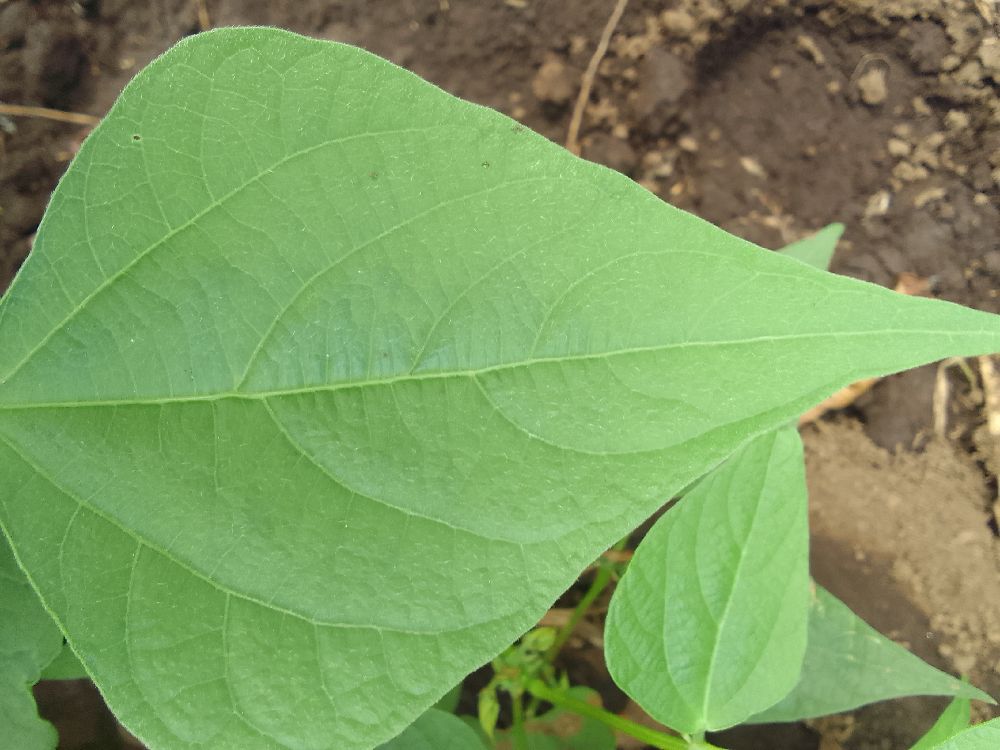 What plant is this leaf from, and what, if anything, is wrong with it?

common bean, healthy
